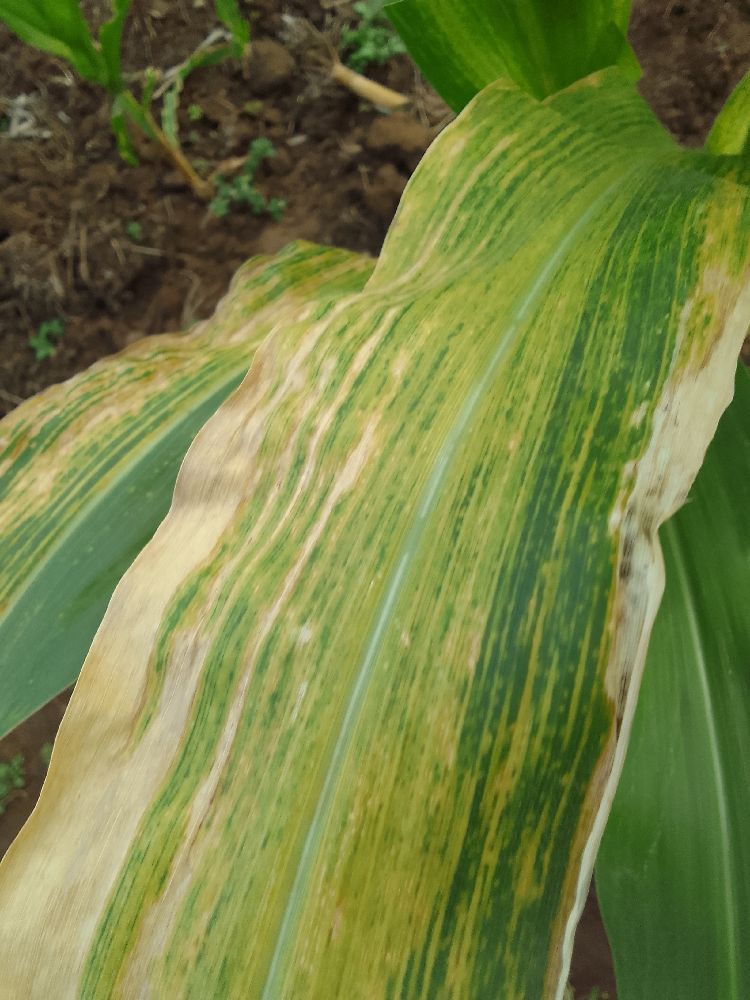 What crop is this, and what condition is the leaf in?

maize, maize lethal necrosis
